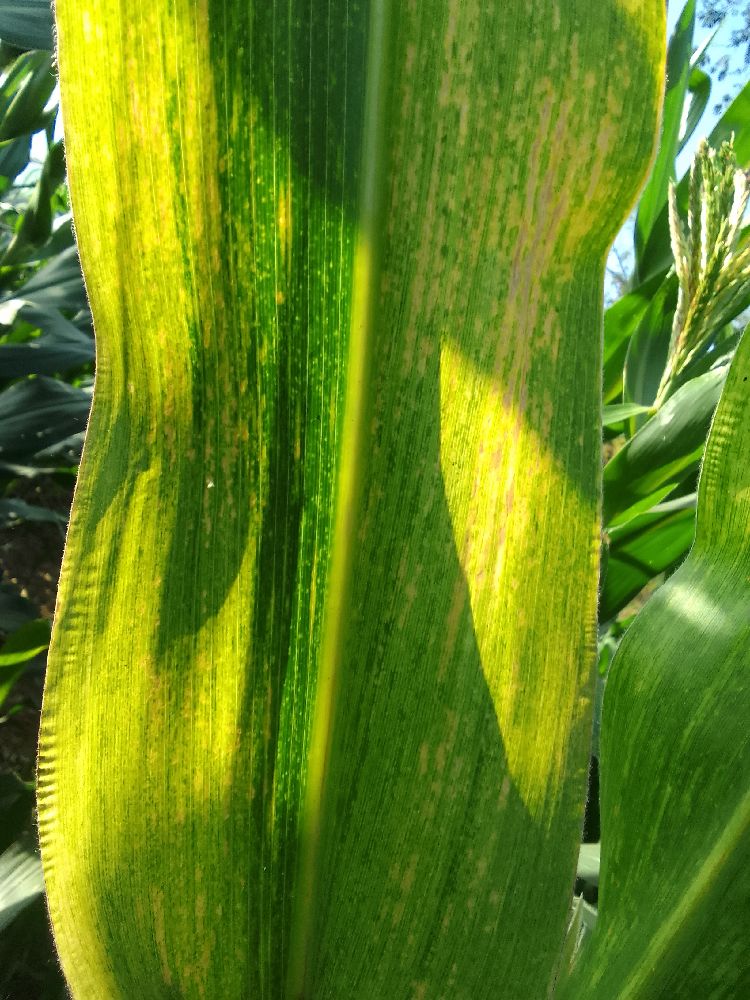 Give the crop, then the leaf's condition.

maize, maize lethal necrosis
